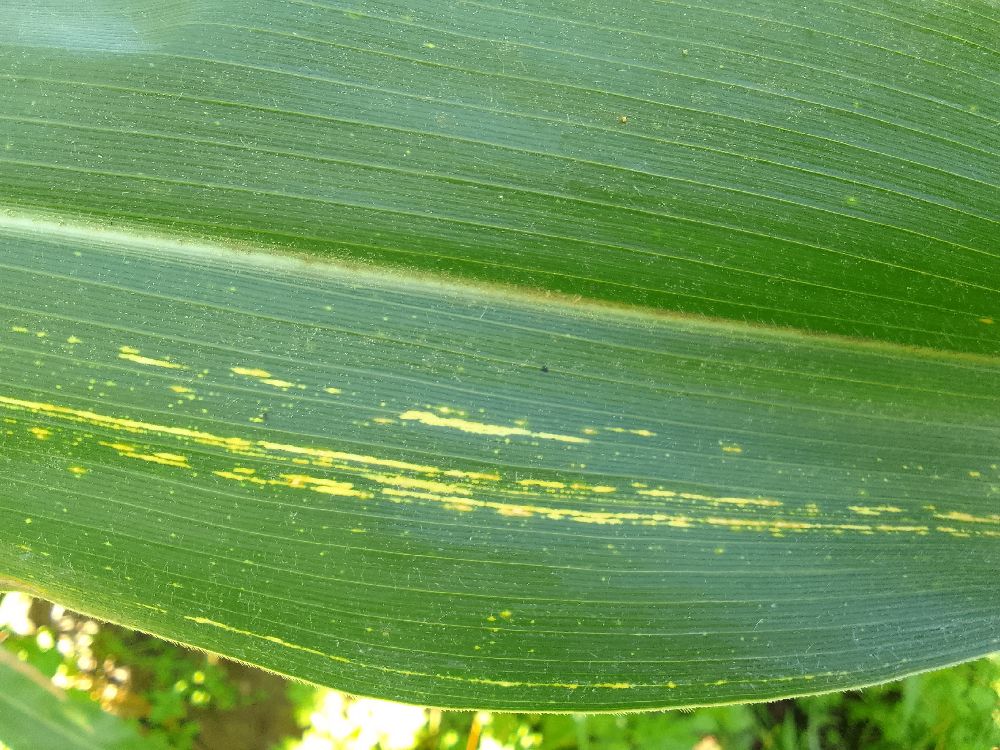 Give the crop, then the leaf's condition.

maize, maize streak virus
